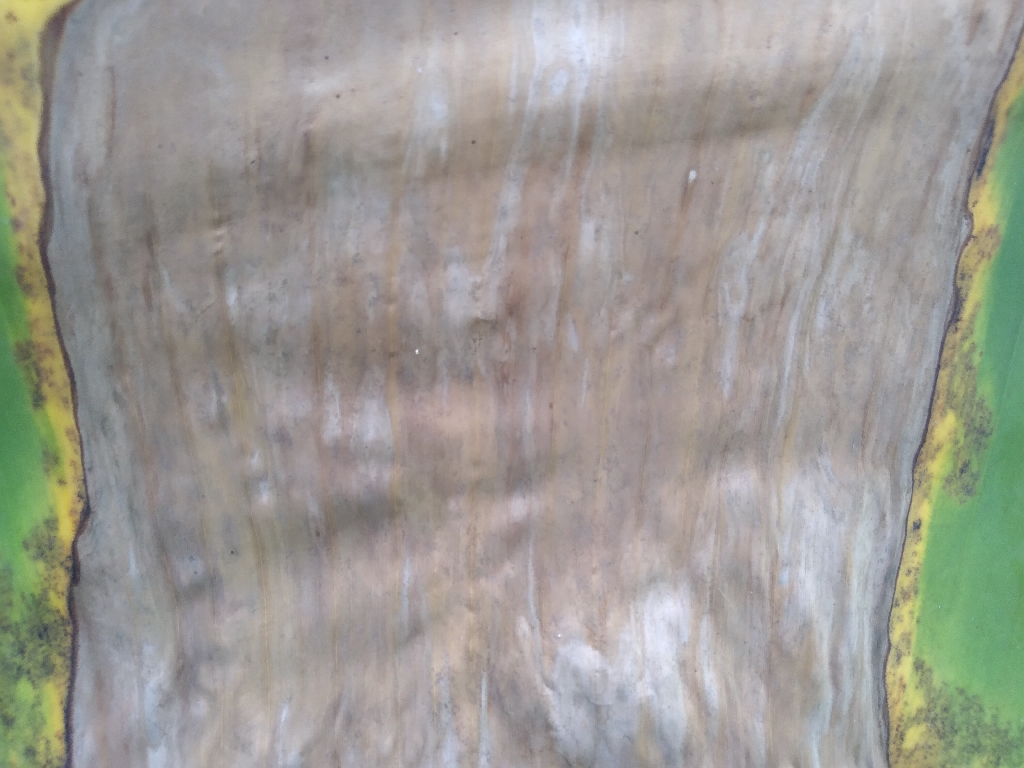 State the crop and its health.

banana, black sigatoka
